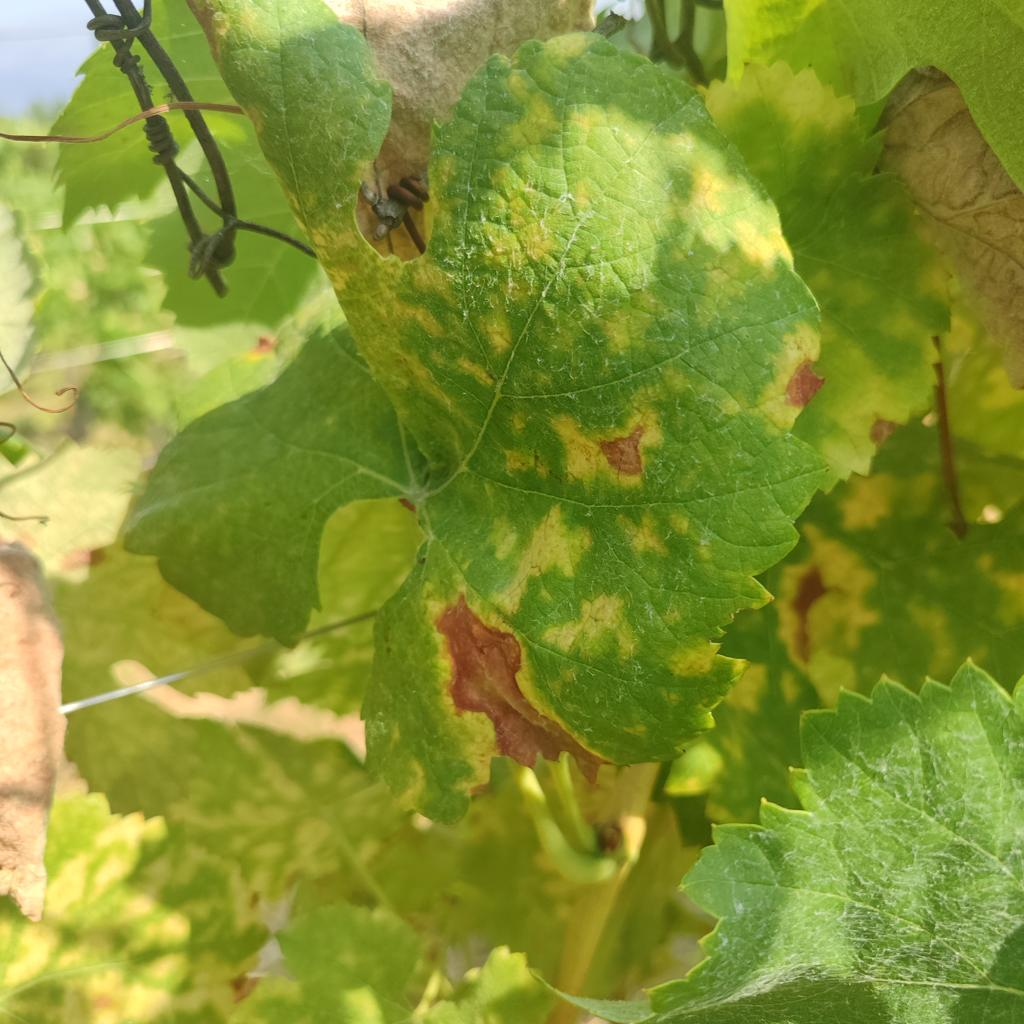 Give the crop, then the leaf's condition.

grapevine, esca complex
